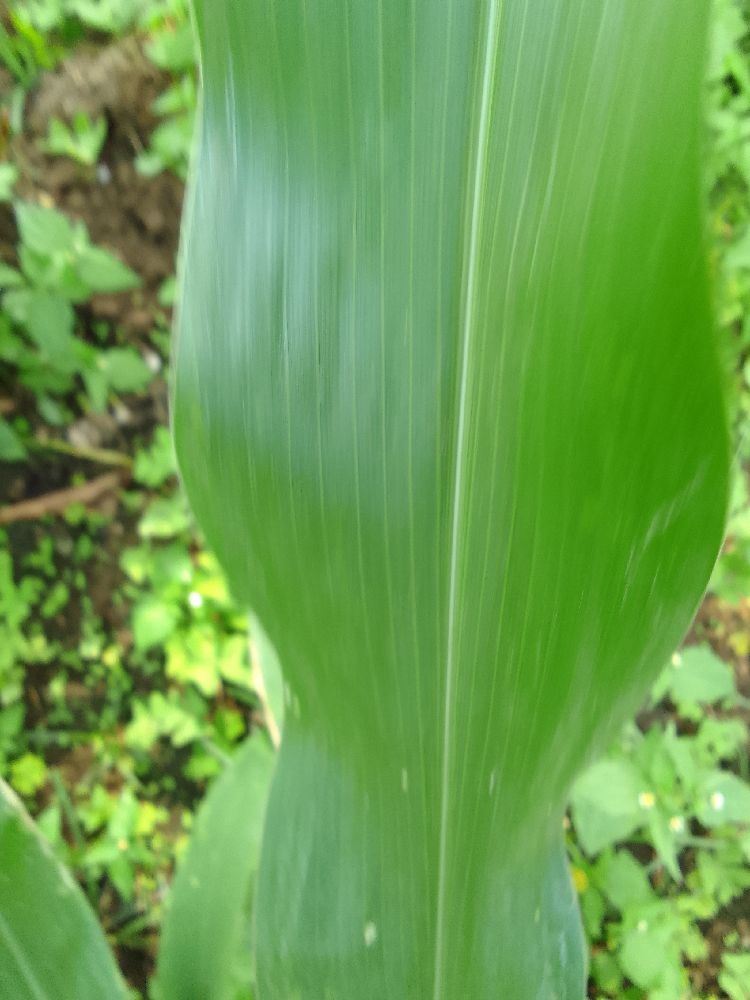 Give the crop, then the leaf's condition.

maize, healthy
